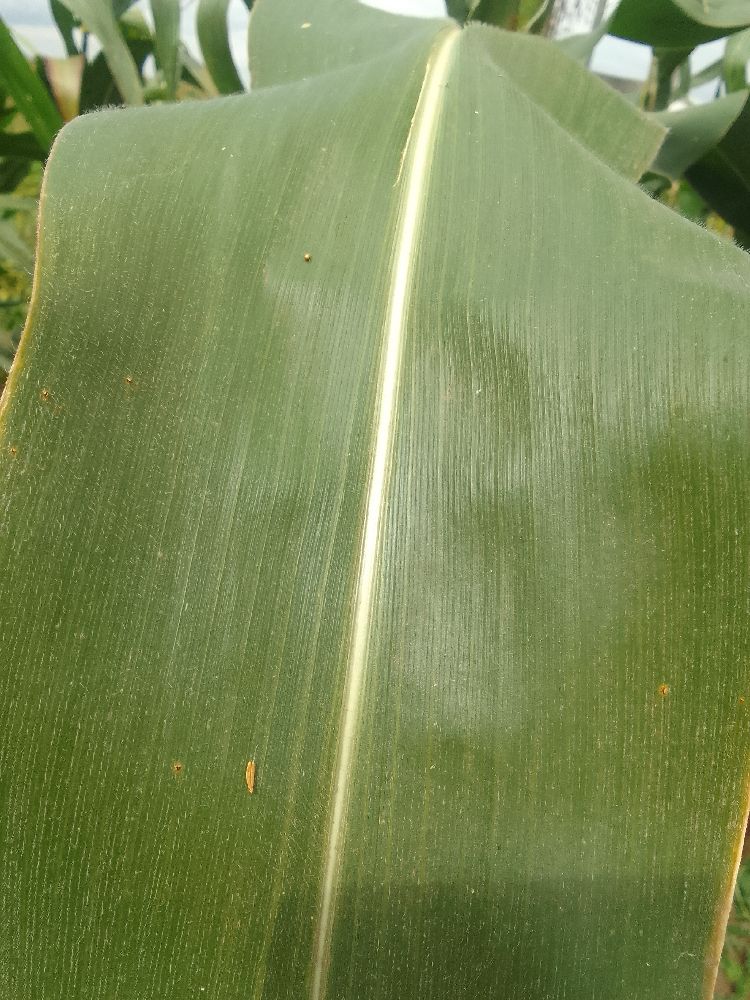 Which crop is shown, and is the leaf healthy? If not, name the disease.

maize, healthy
